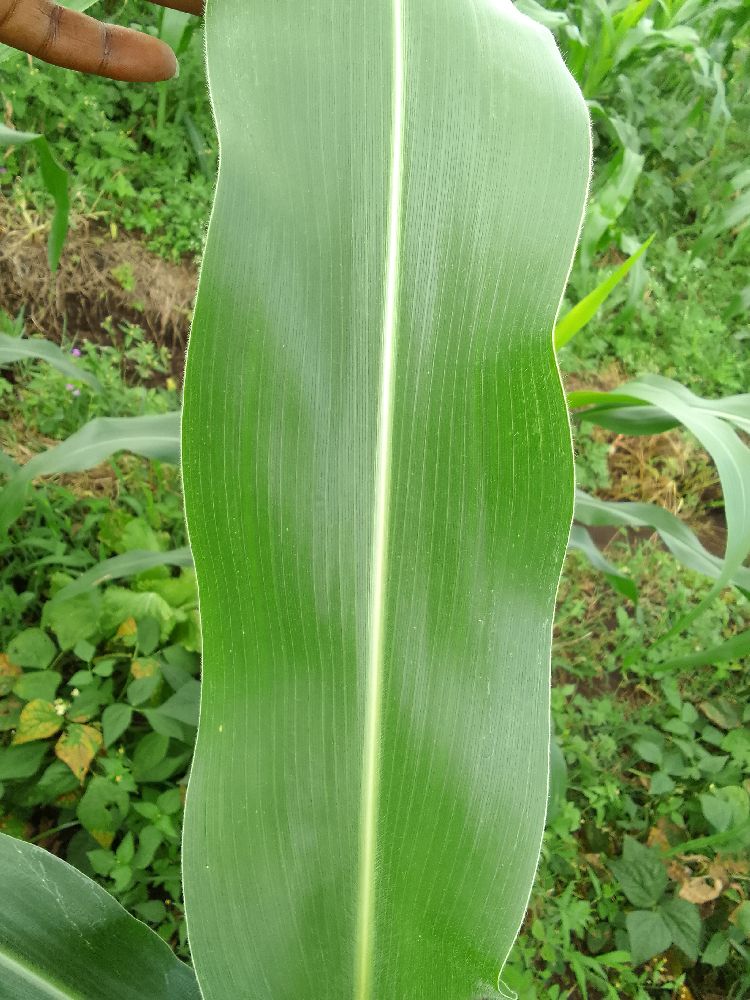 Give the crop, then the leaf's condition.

maize, healthy
